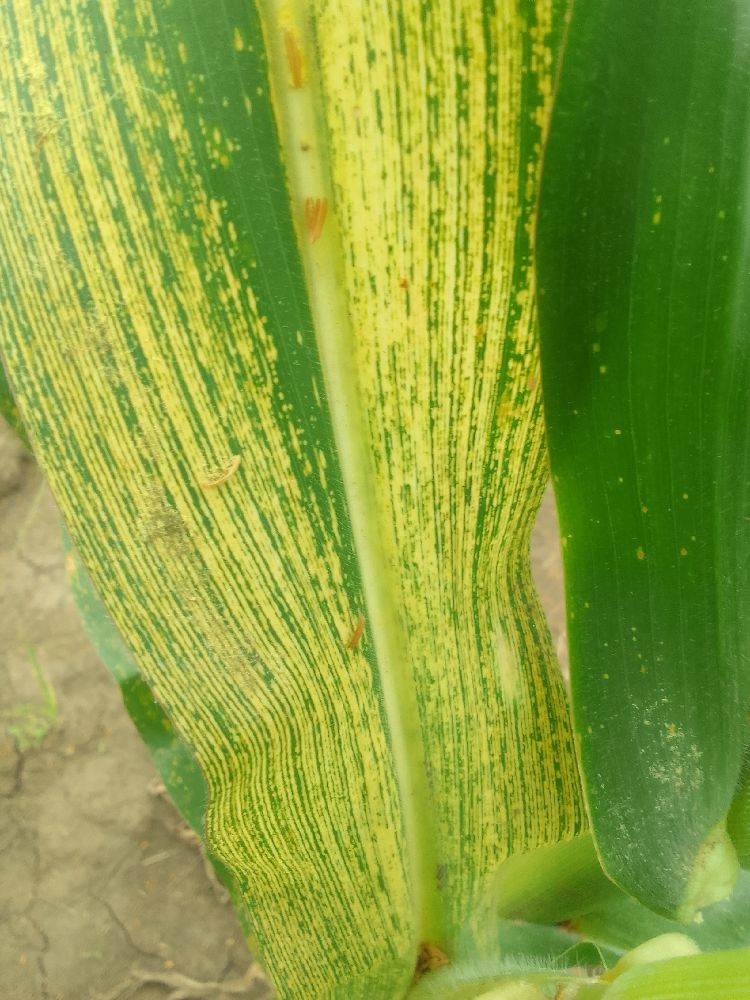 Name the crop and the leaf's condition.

maize, maize streak virus
